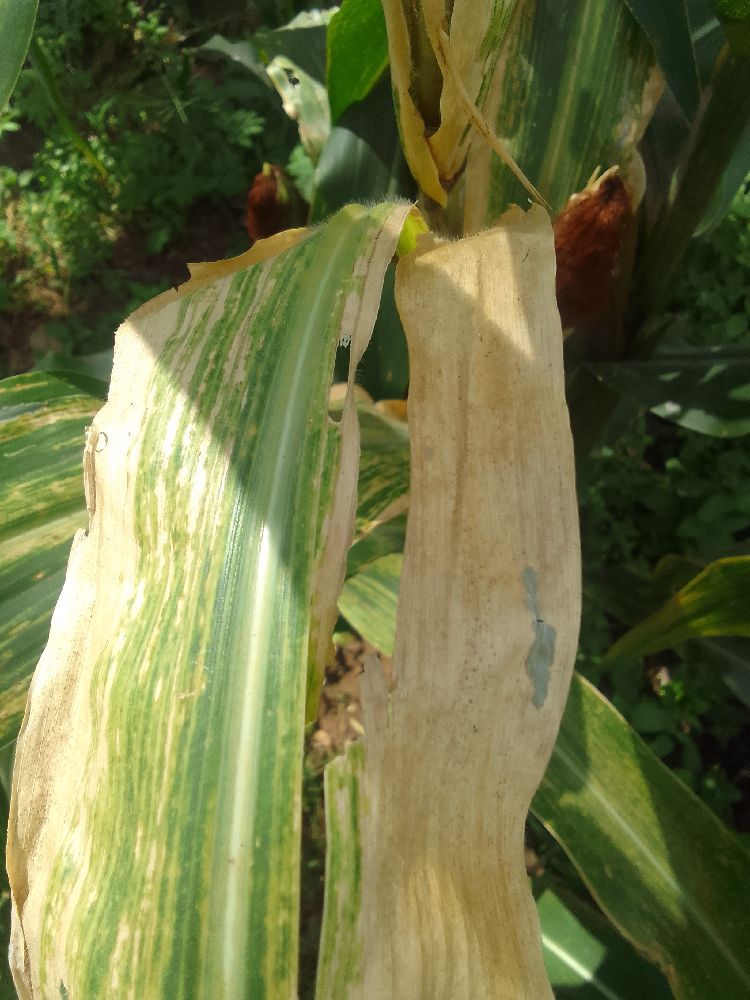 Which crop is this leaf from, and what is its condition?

maize, maize lethal necrosis
